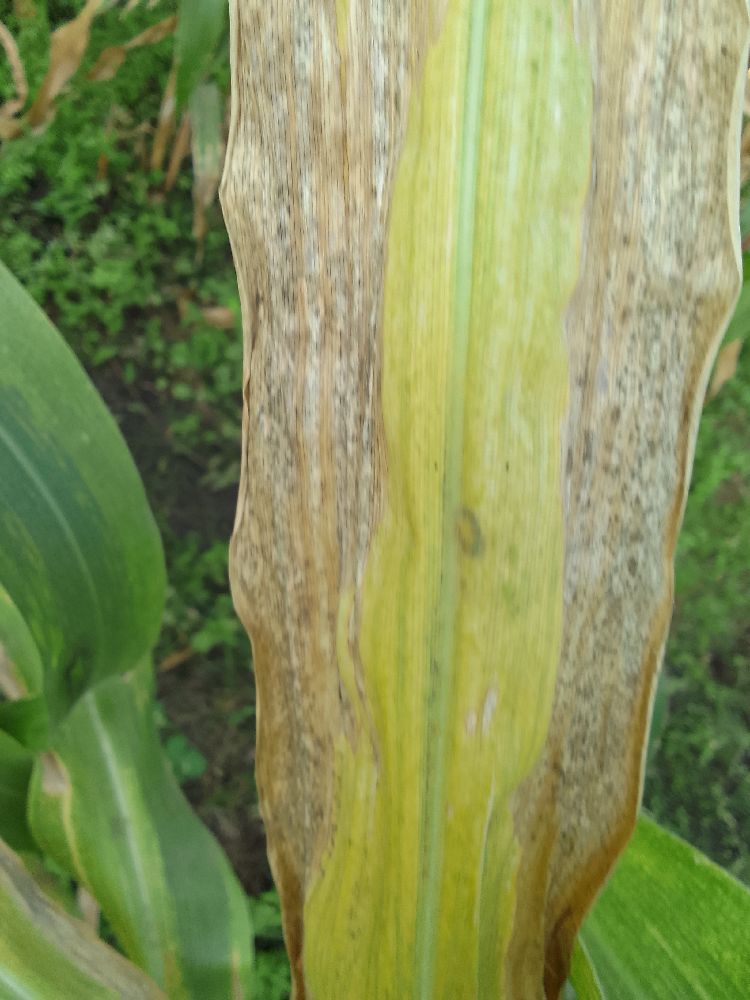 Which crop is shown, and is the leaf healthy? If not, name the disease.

maize, maize lethal necrosis
